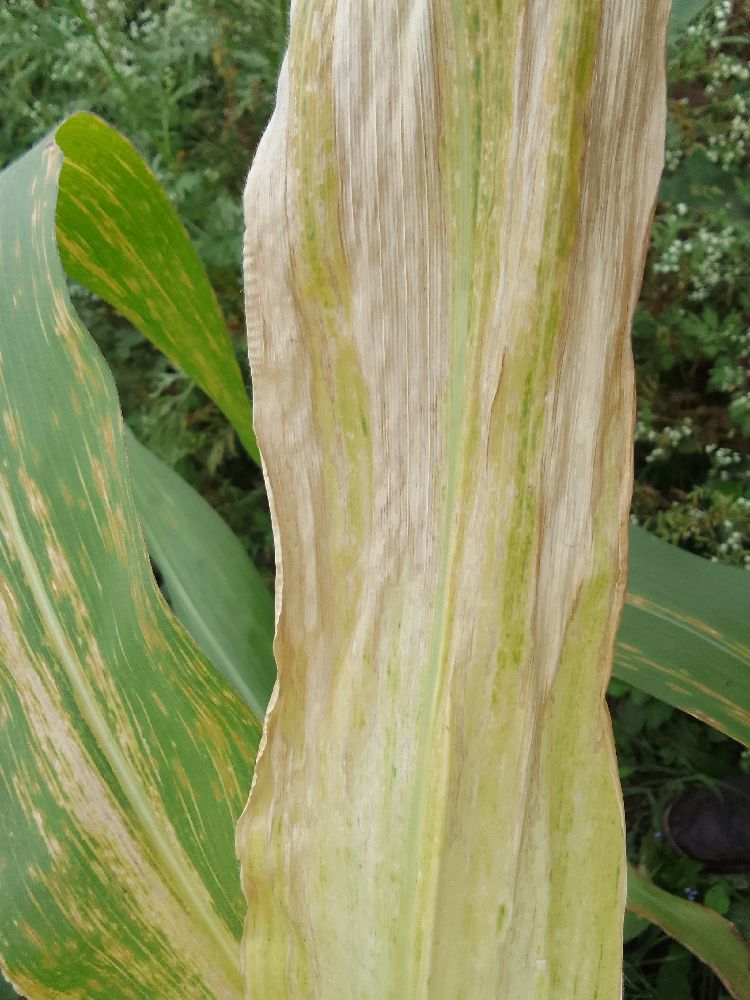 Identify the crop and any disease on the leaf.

maize, maize lethal necrosis
